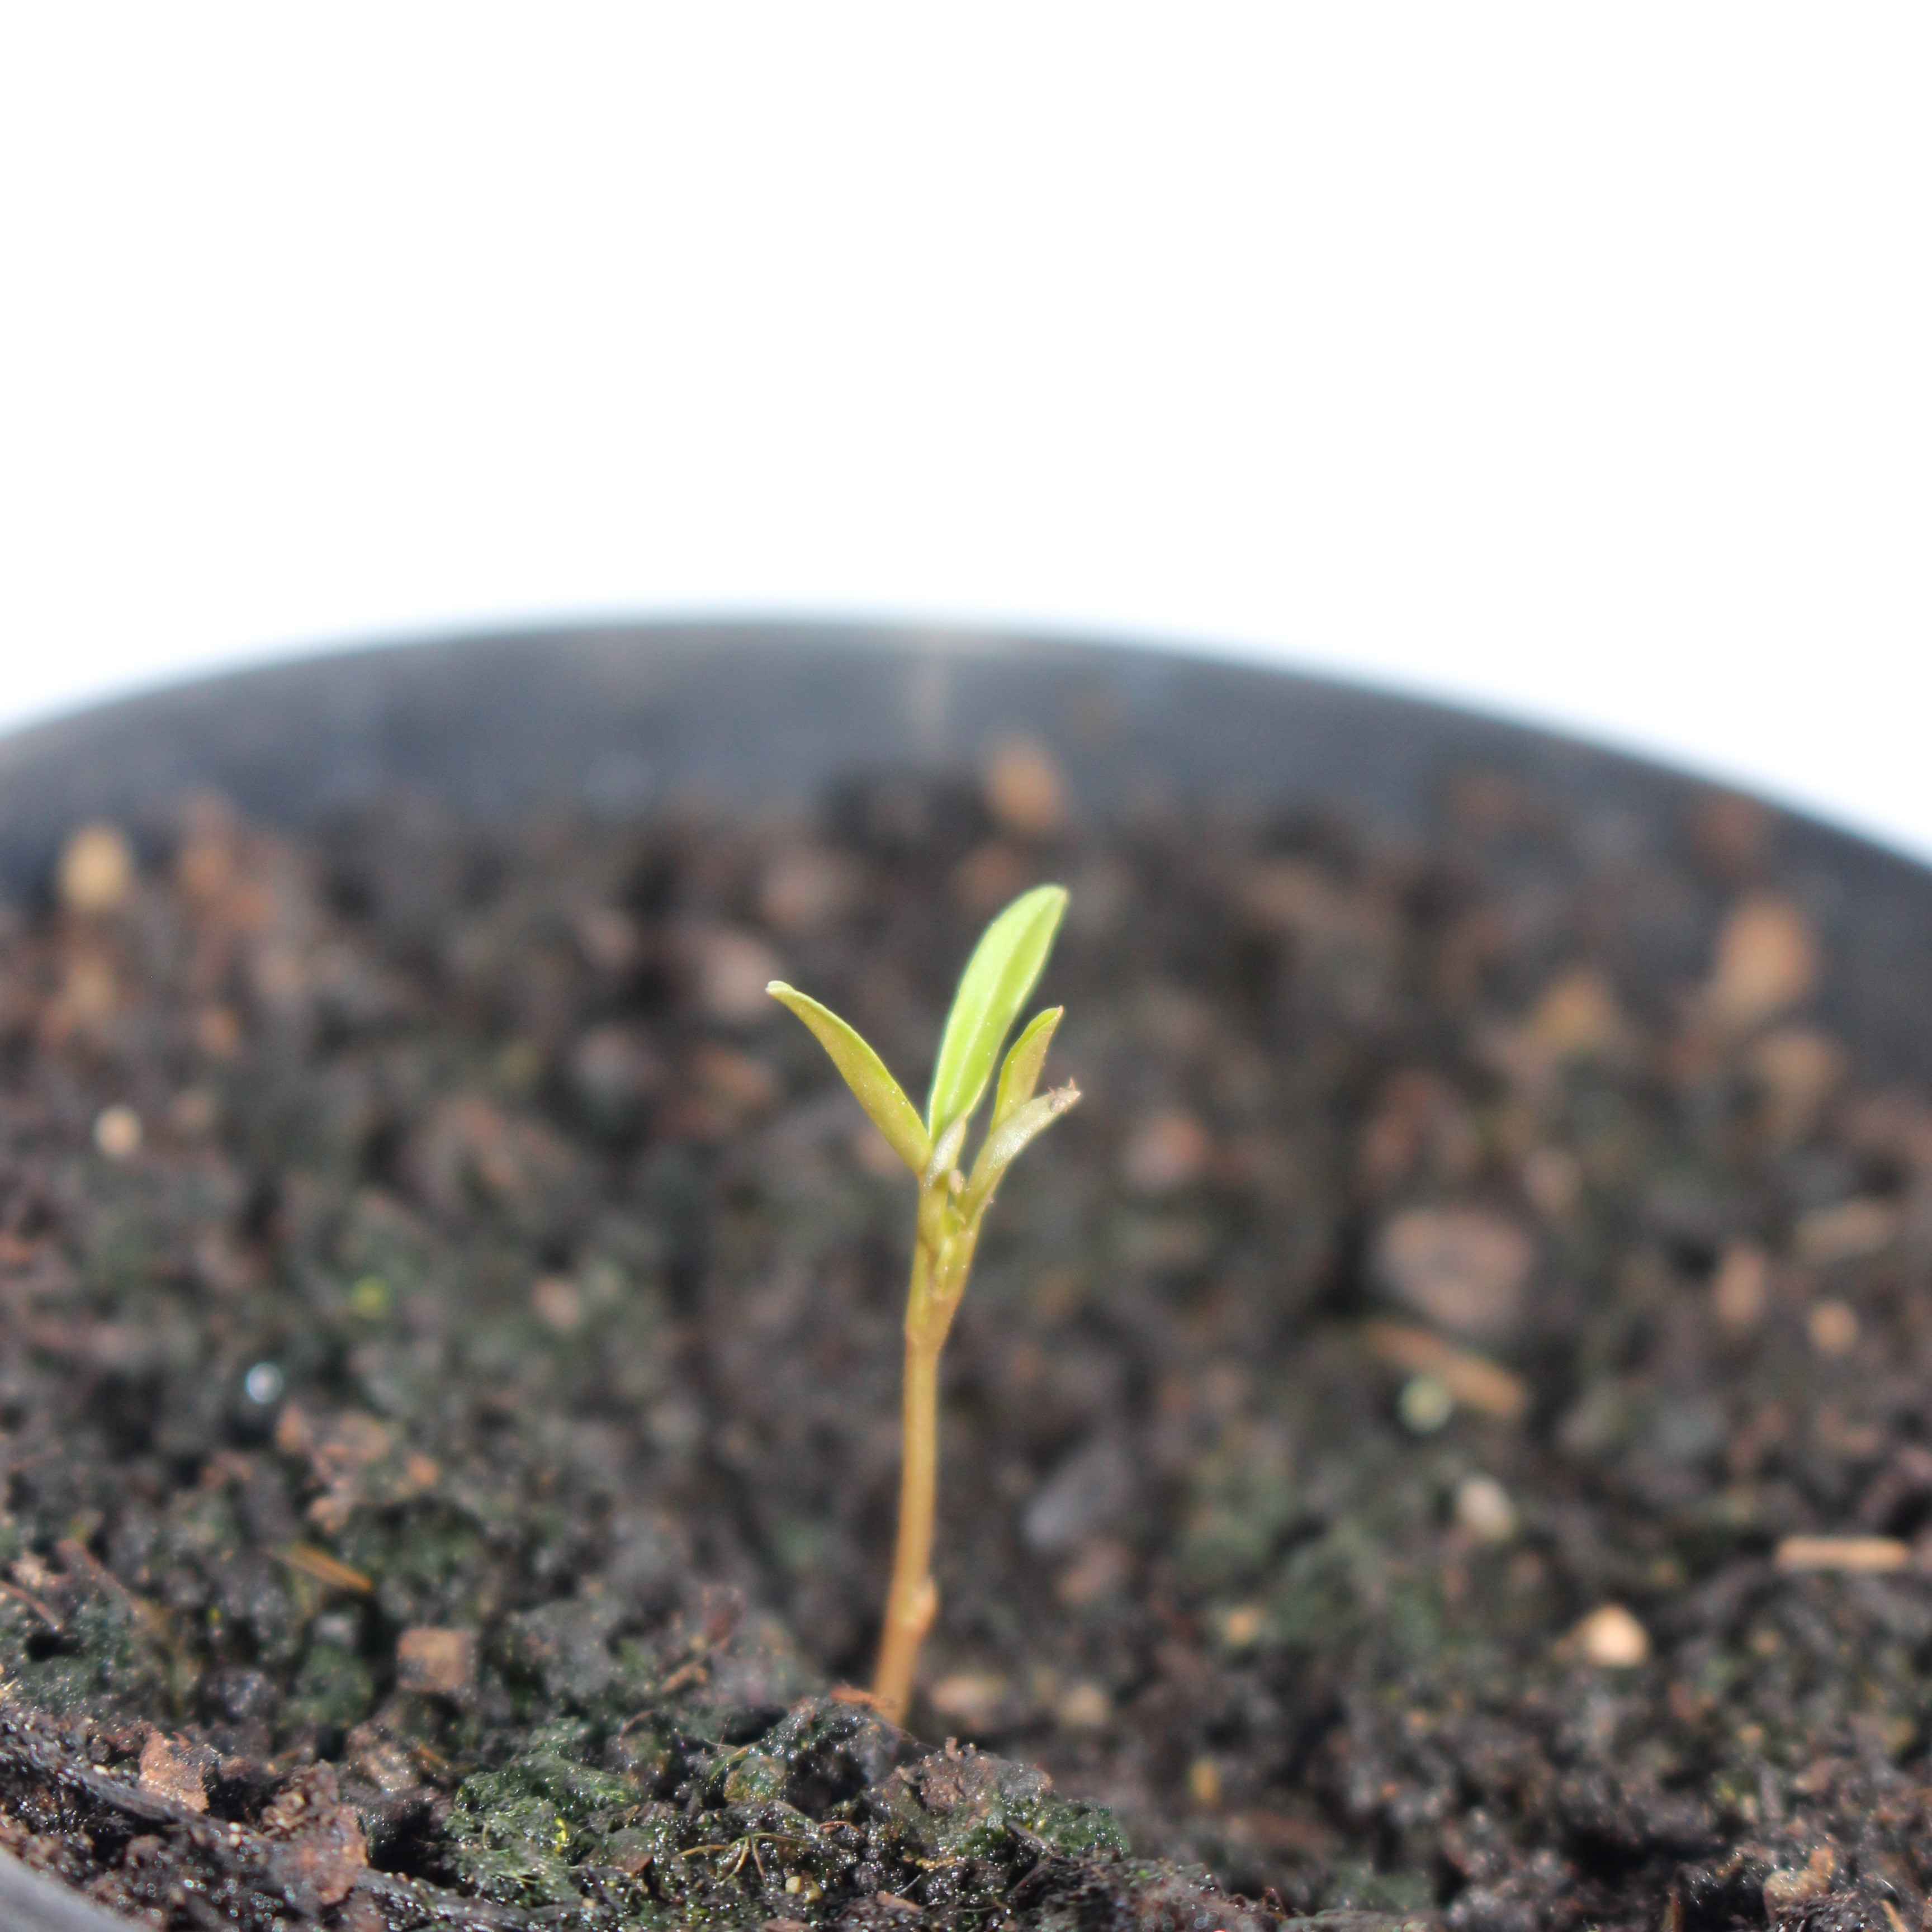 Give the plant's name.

Vicia sativa
